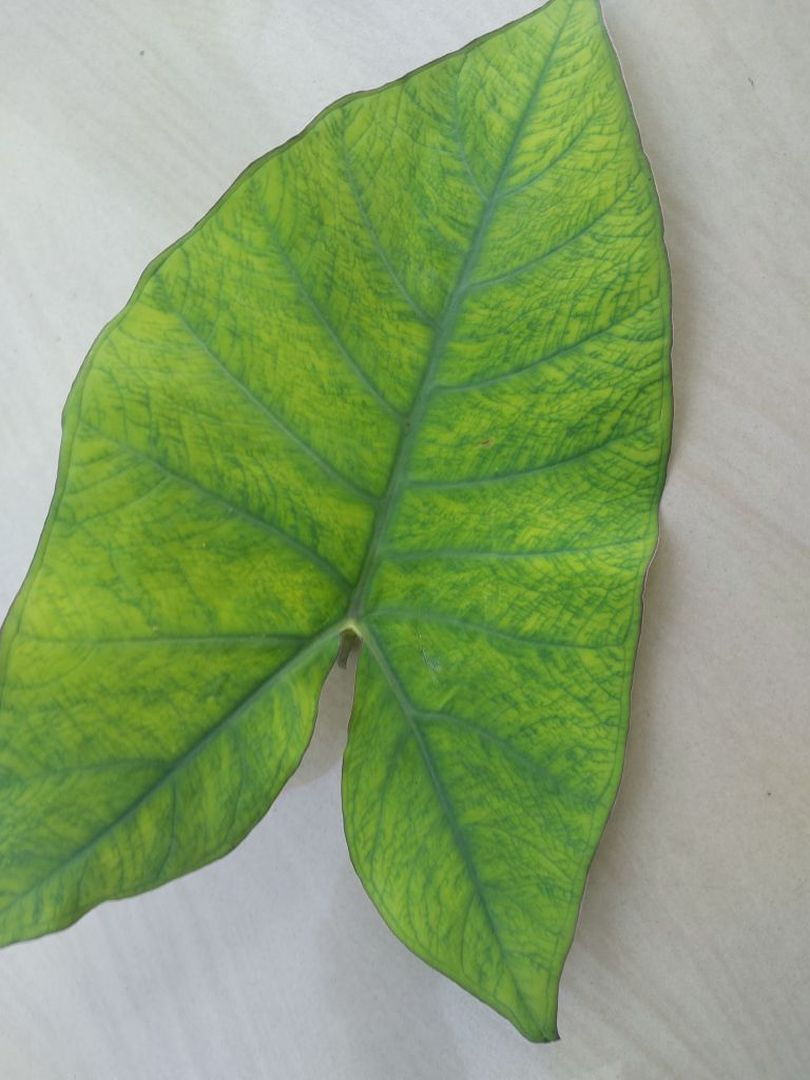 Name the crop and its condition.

taro, mosaic
